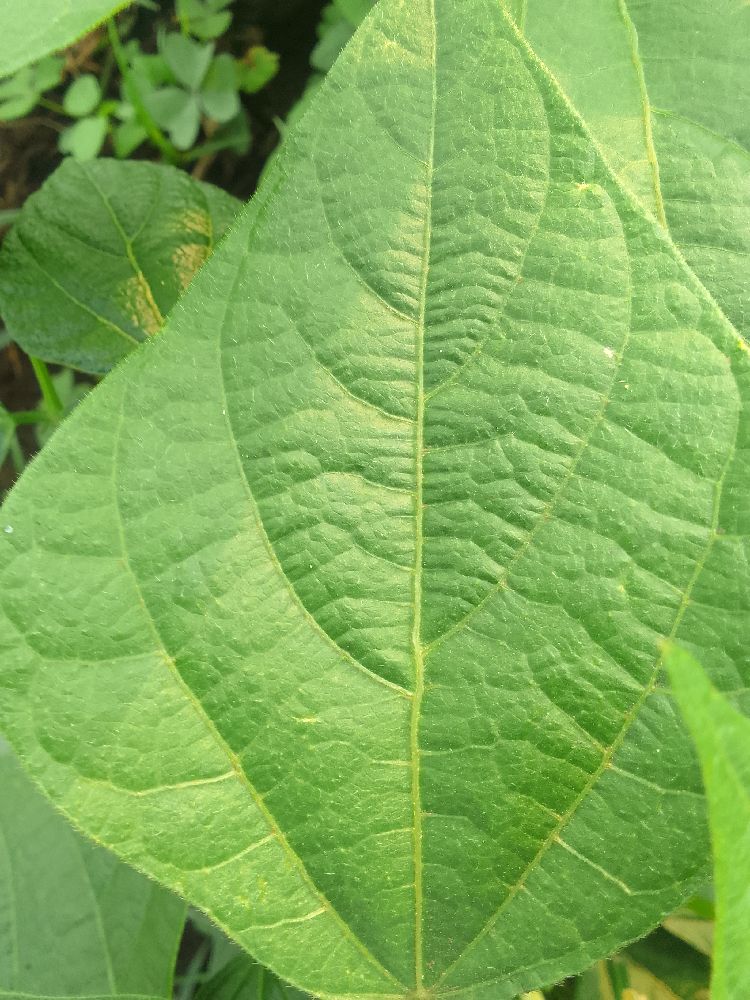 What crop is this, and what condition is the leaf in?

common bean, healthy
